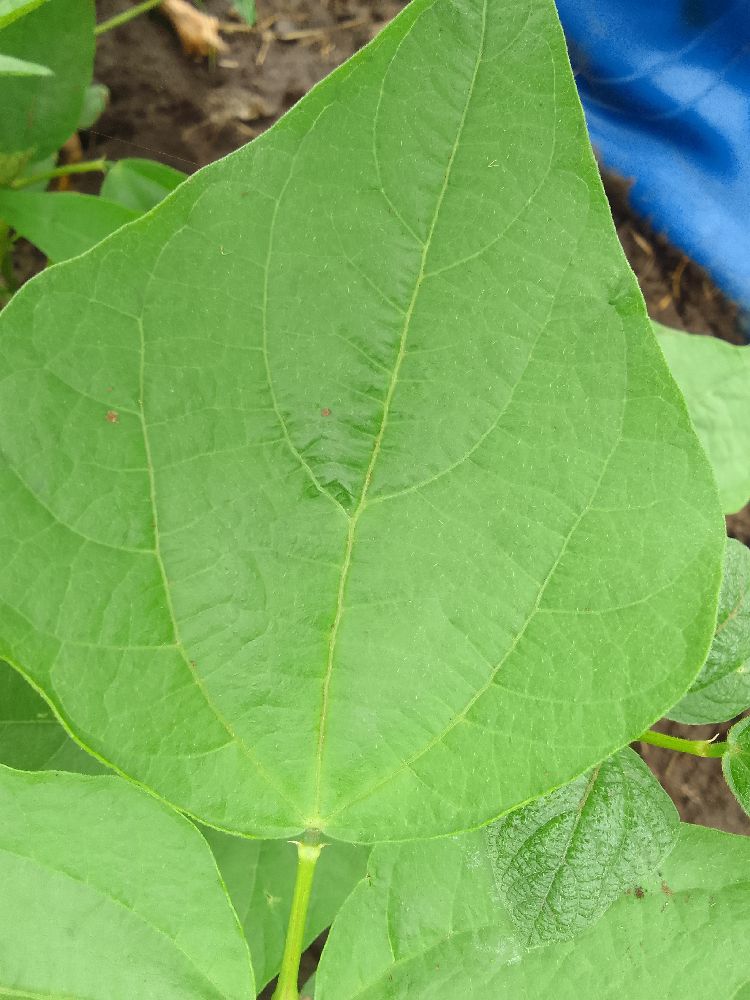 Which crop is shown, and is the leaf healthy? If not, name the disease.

common bean, healthy
